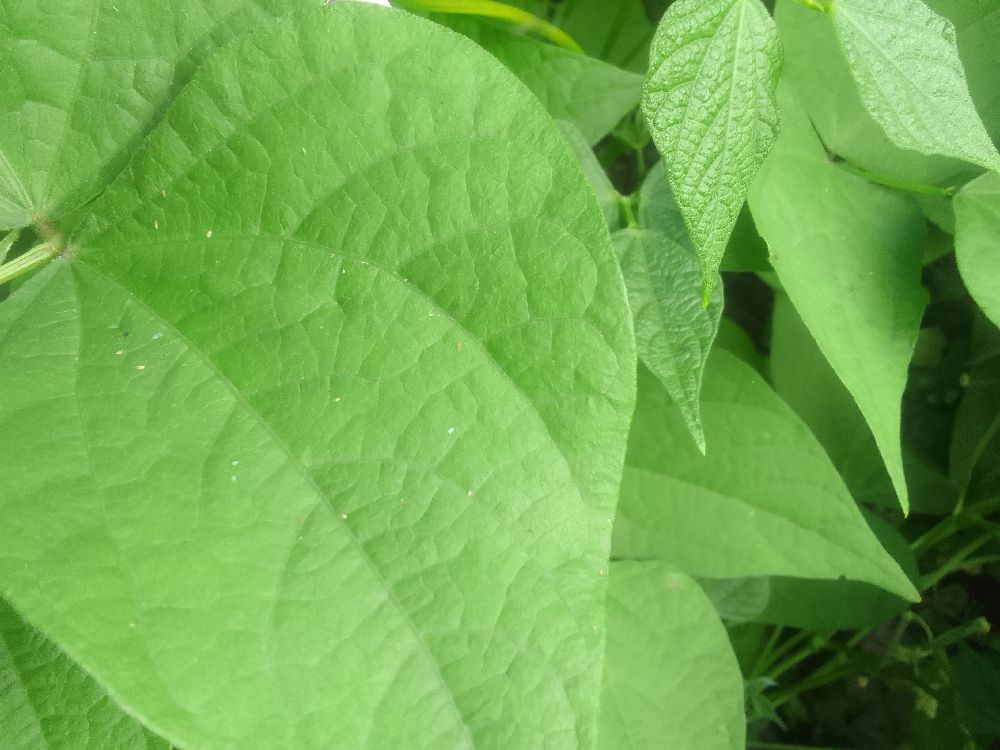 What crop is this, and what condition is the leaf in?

common bean, healthy
